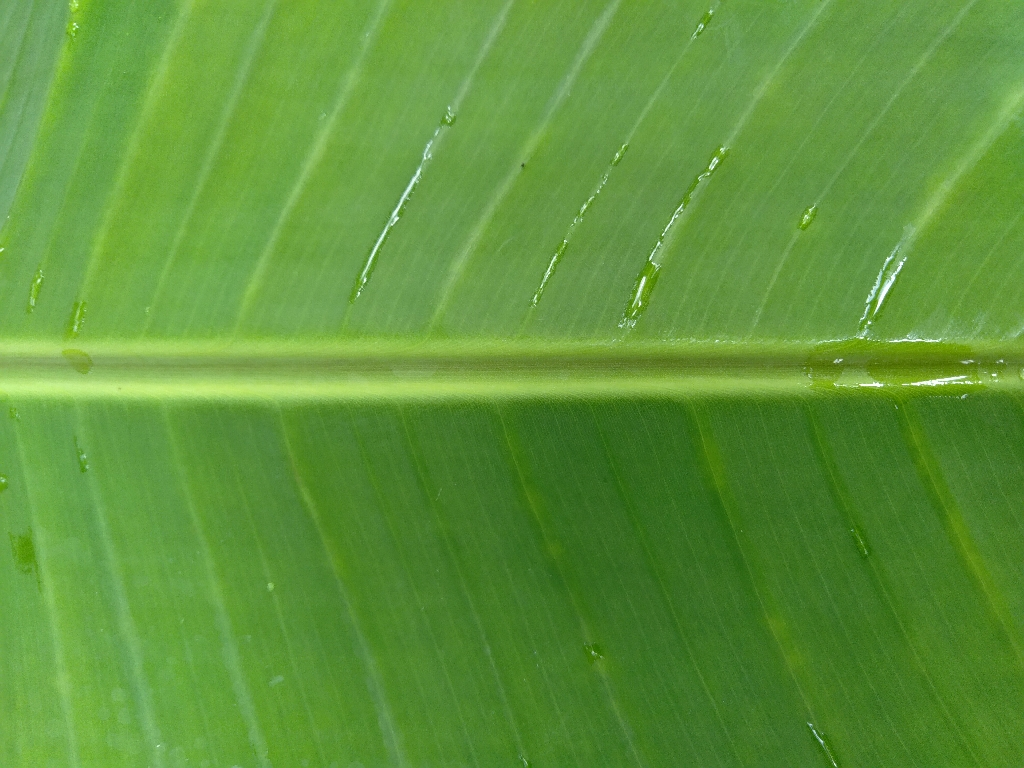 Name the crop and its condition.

banana, healthy
